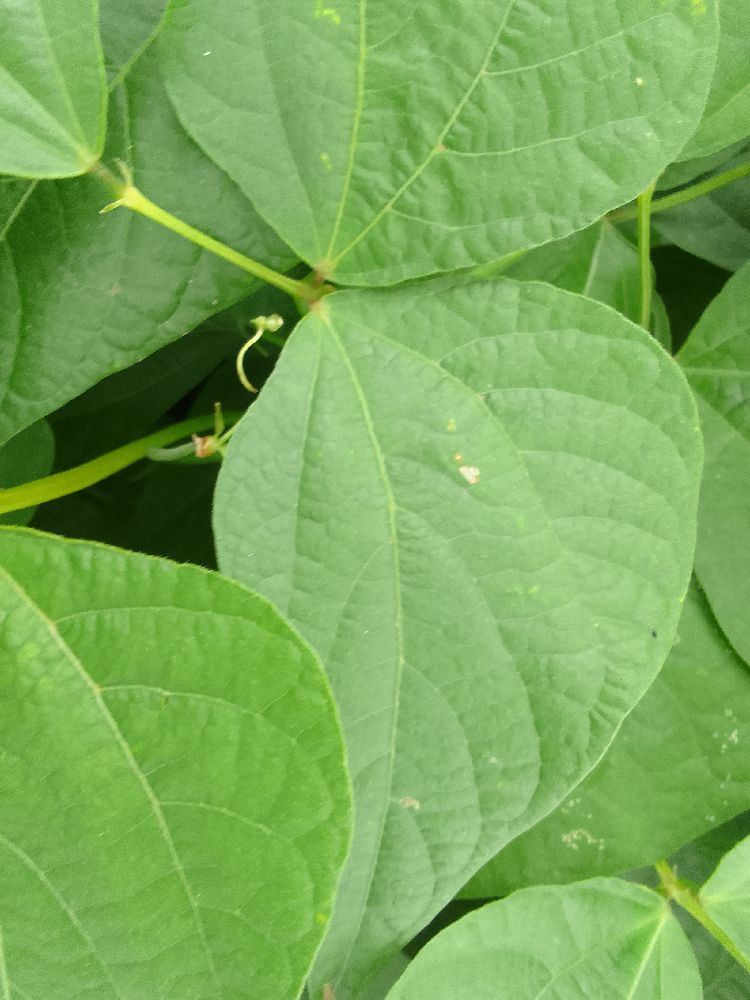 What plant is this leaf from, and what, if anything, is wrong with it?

common bean, healthy
